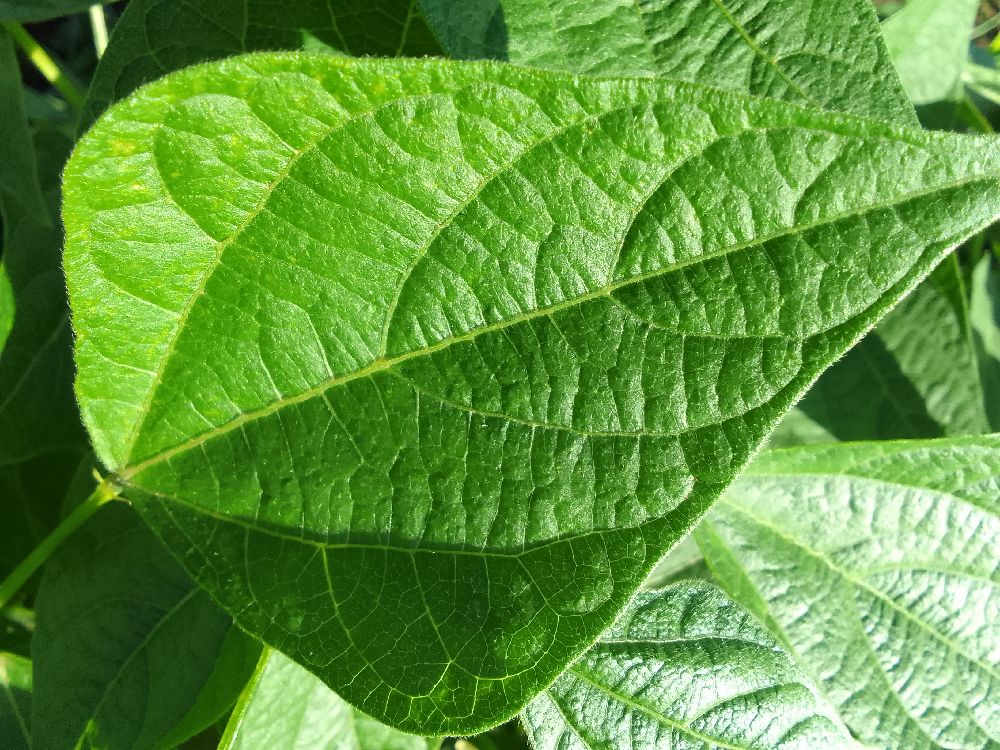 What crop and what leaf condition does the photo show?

common bean, healthy
